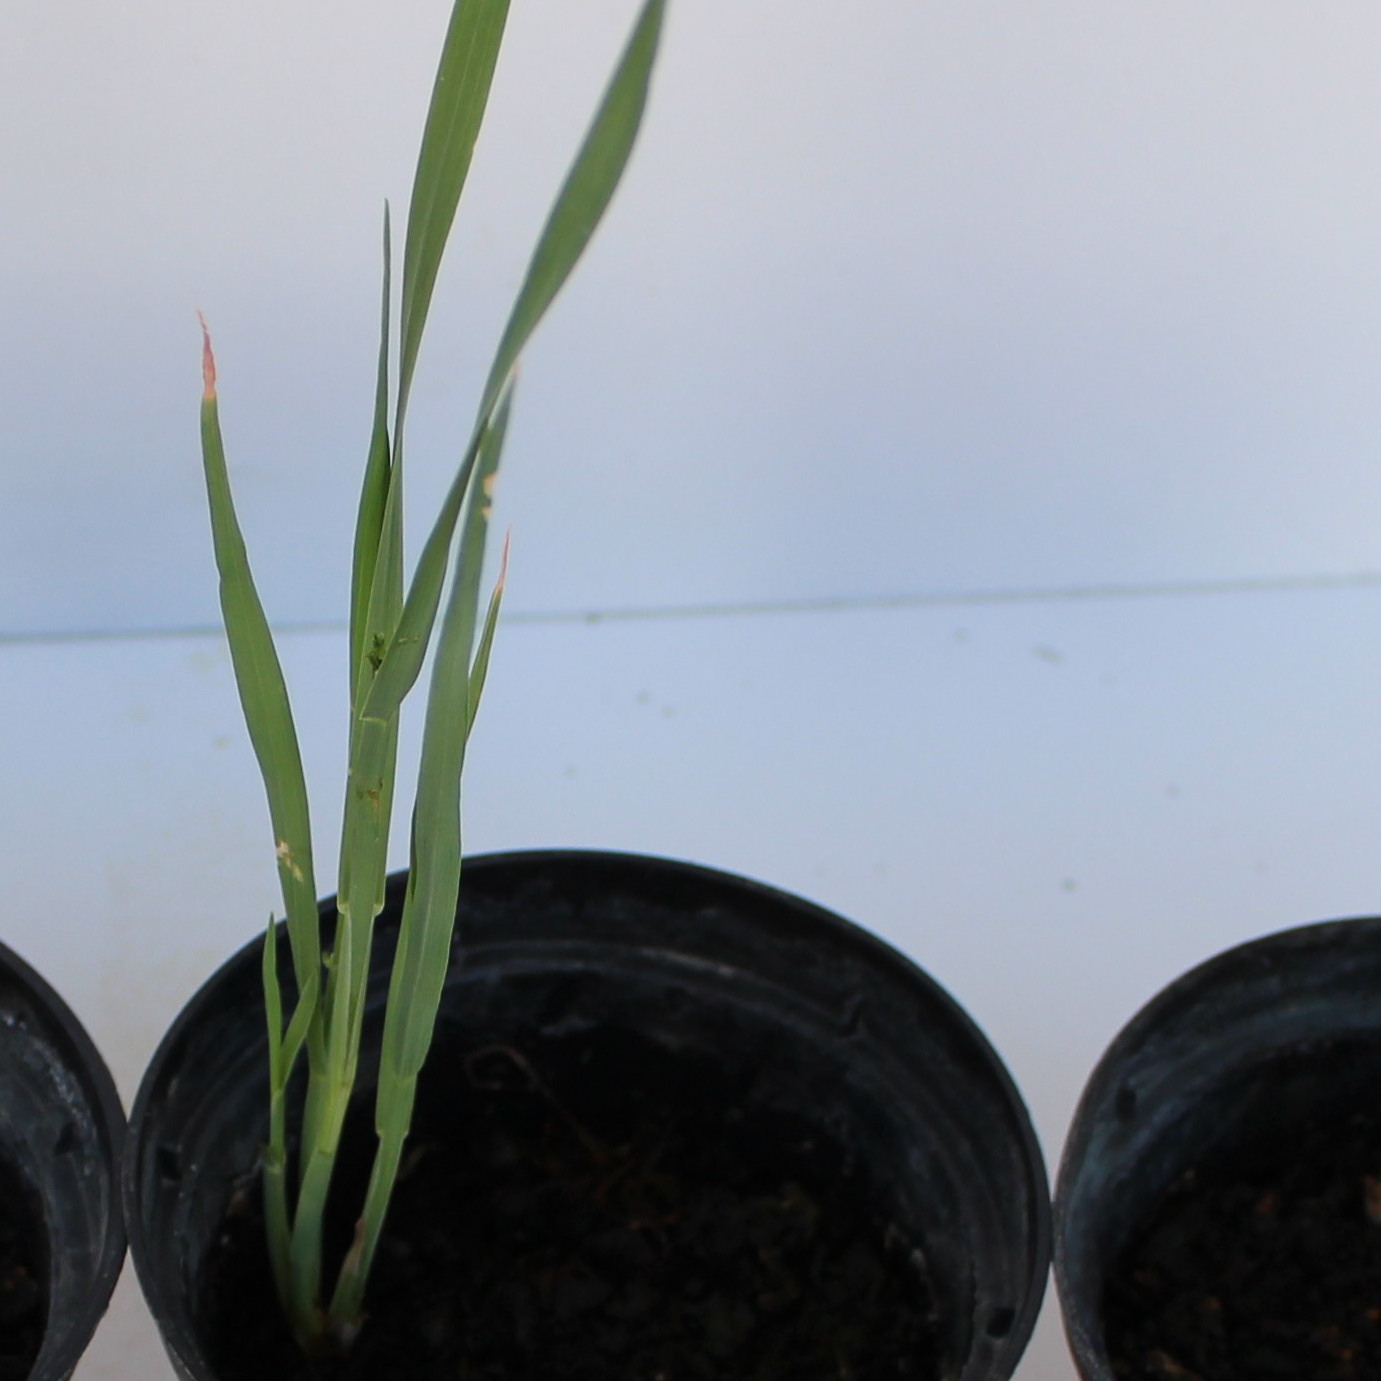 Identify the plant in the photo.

Avena sterilis
